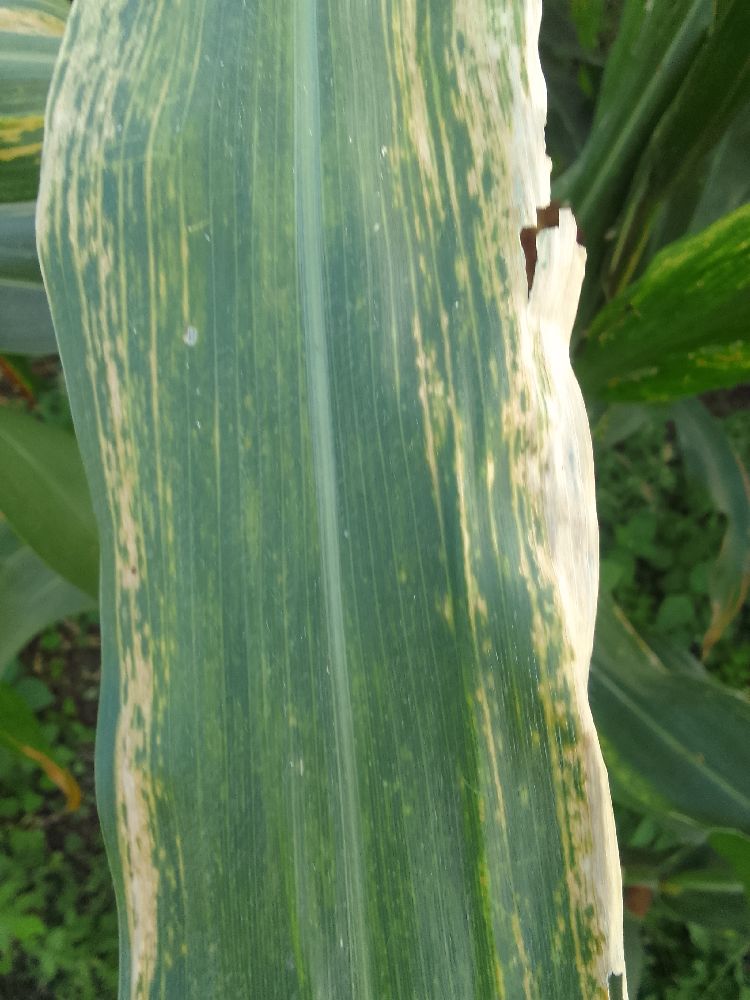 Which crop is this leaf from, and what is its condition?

maize, maize lethal necrosis
